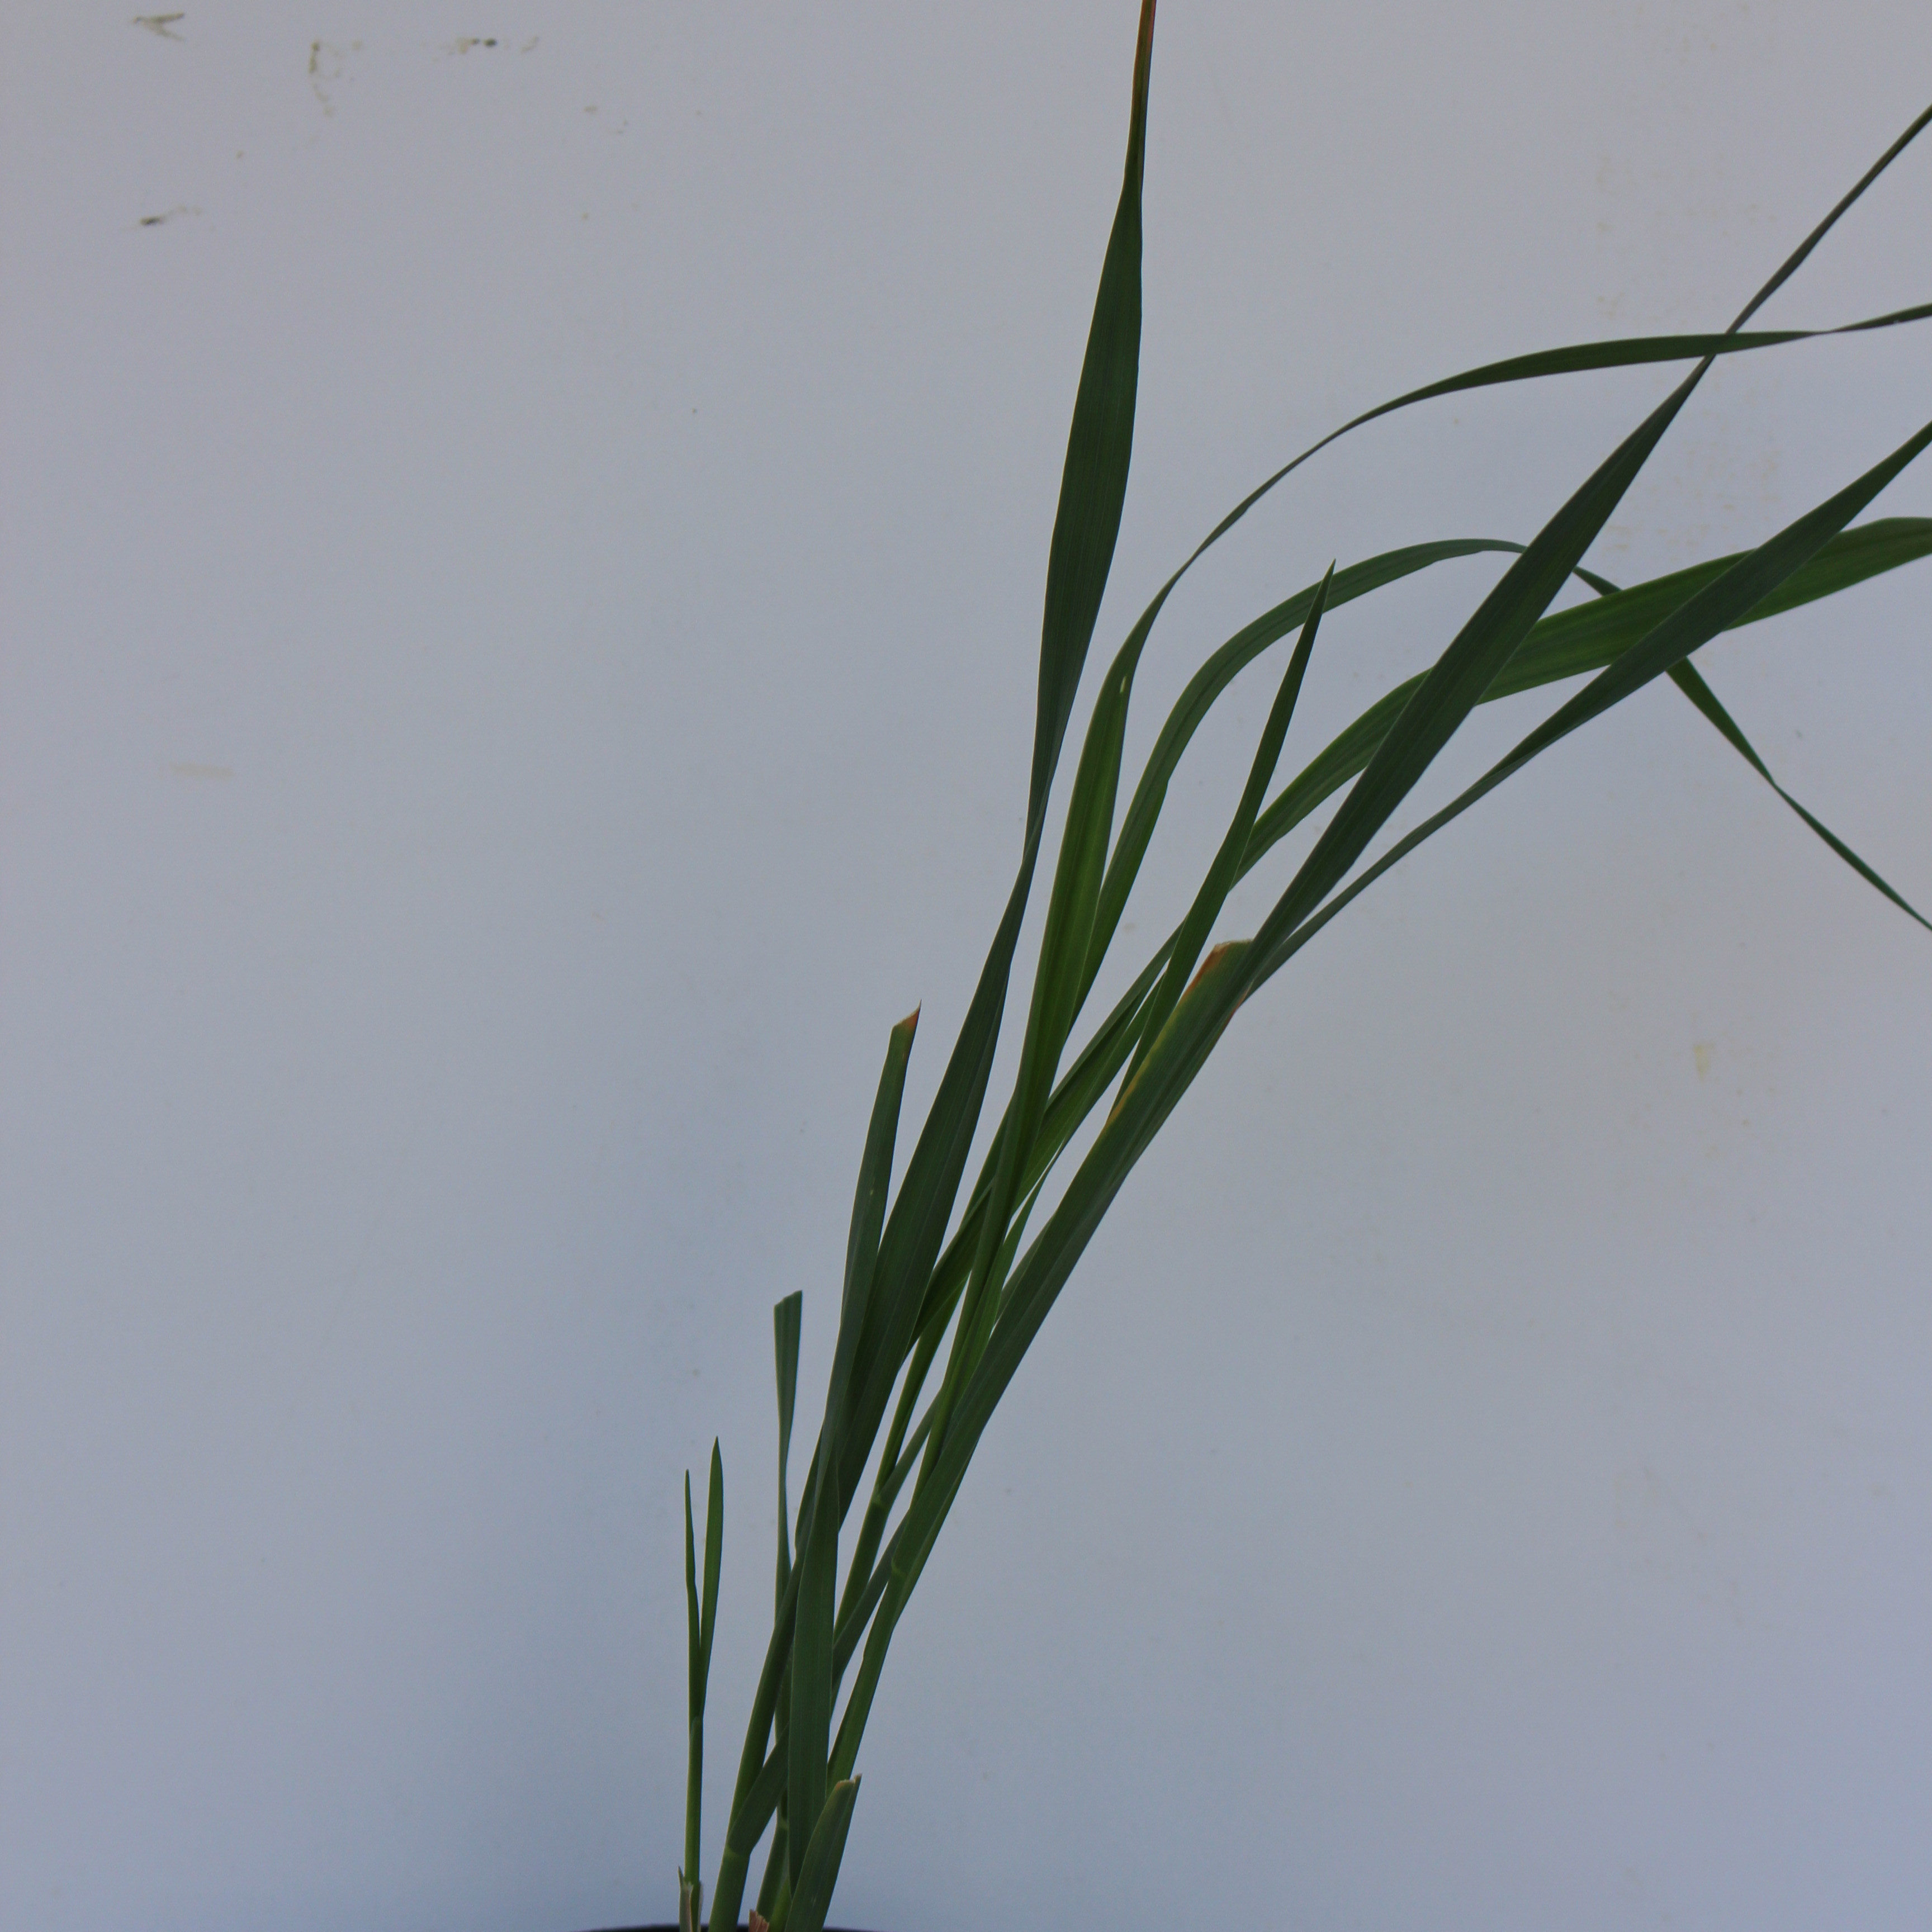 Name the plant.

Avena sterilis
